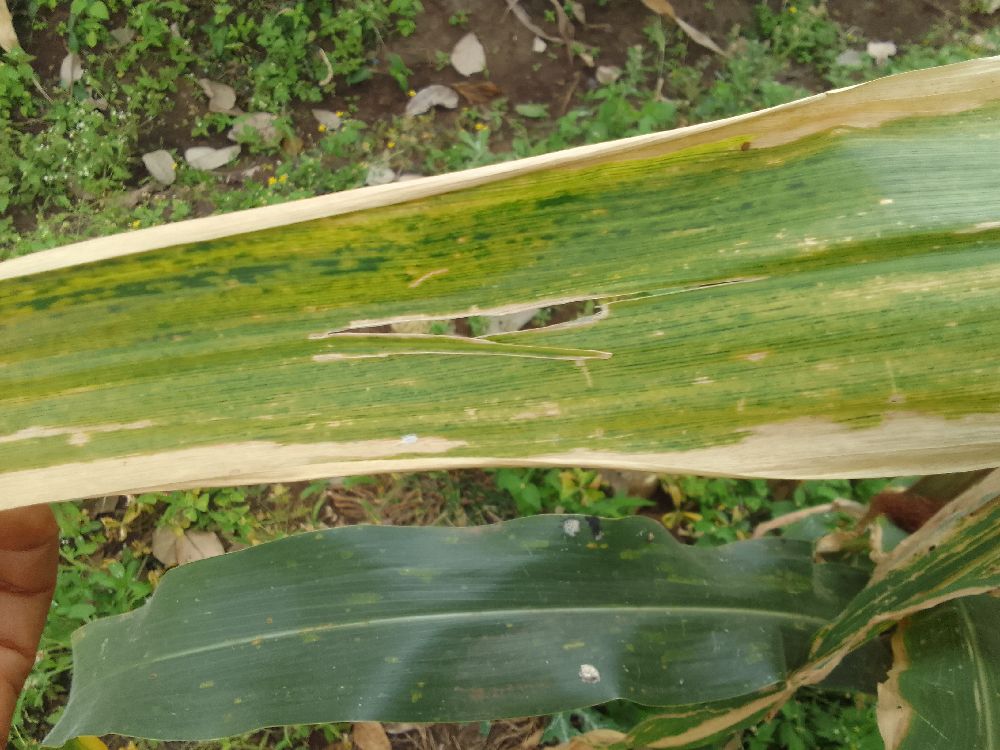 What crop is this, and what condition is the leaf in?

maize, maize lethal necrosis
